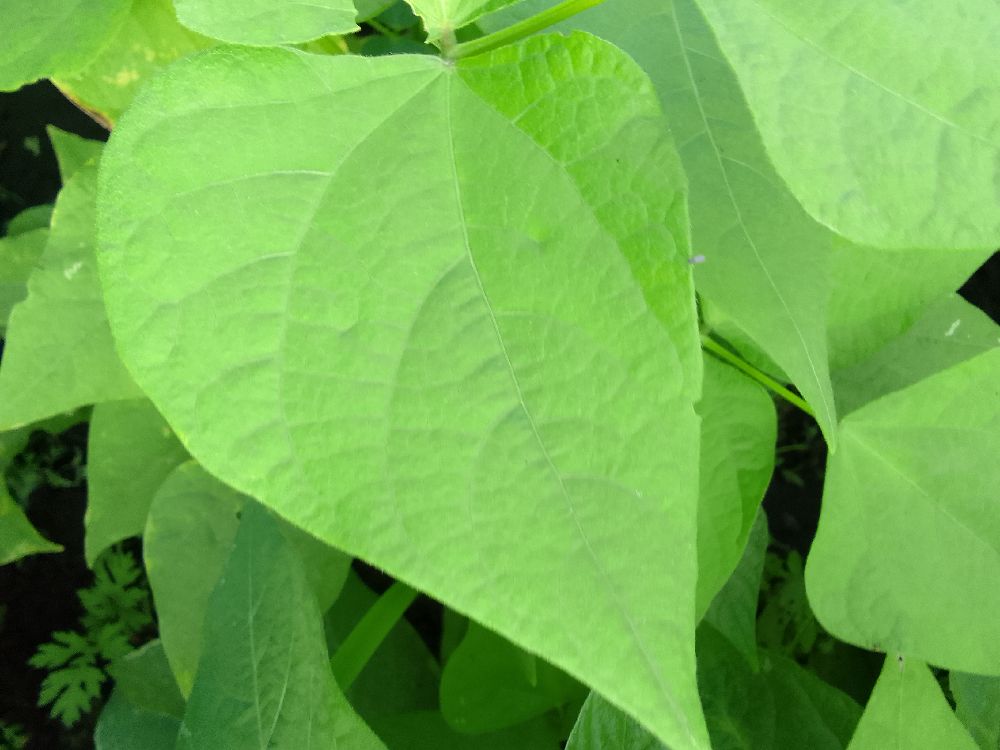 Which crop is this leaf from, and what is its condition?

common bean, healthy
